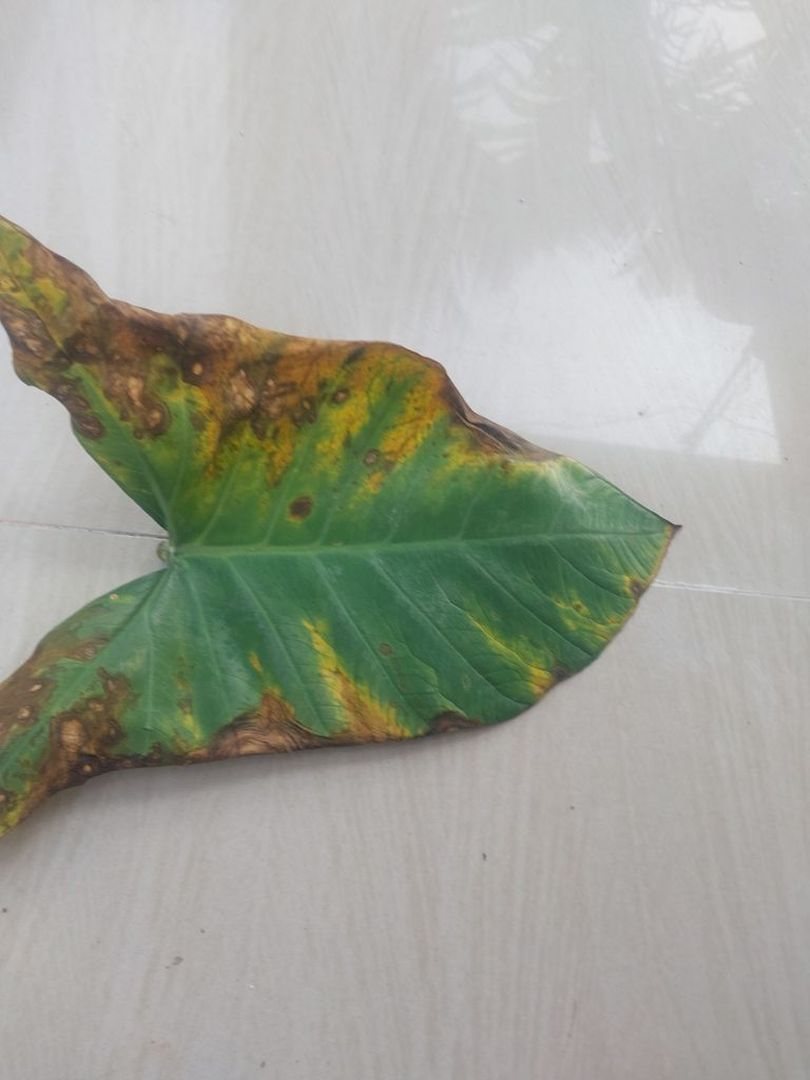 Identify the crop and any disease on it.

taro, leaf blight
